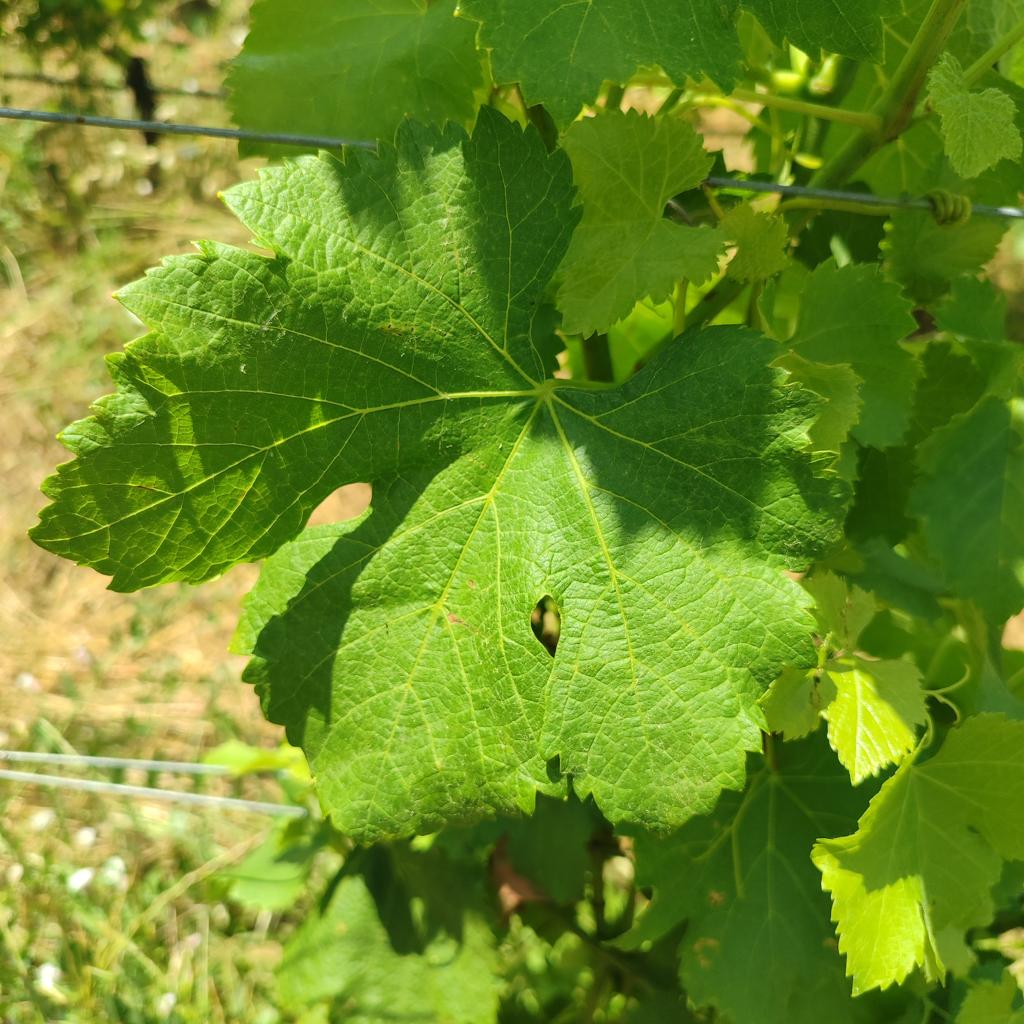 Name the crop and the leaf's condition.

grapevine, healthy
